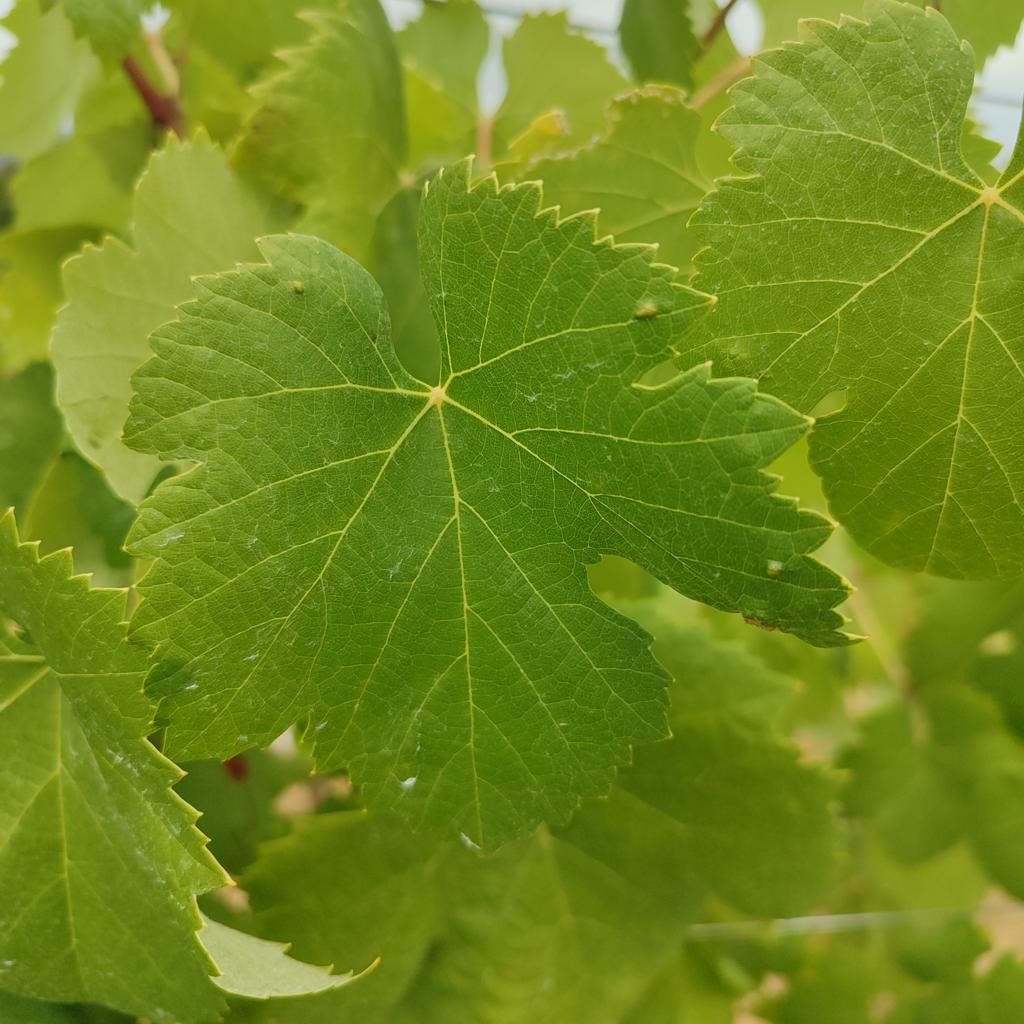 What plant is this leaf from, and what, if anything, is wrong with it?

grapevine, healthy
